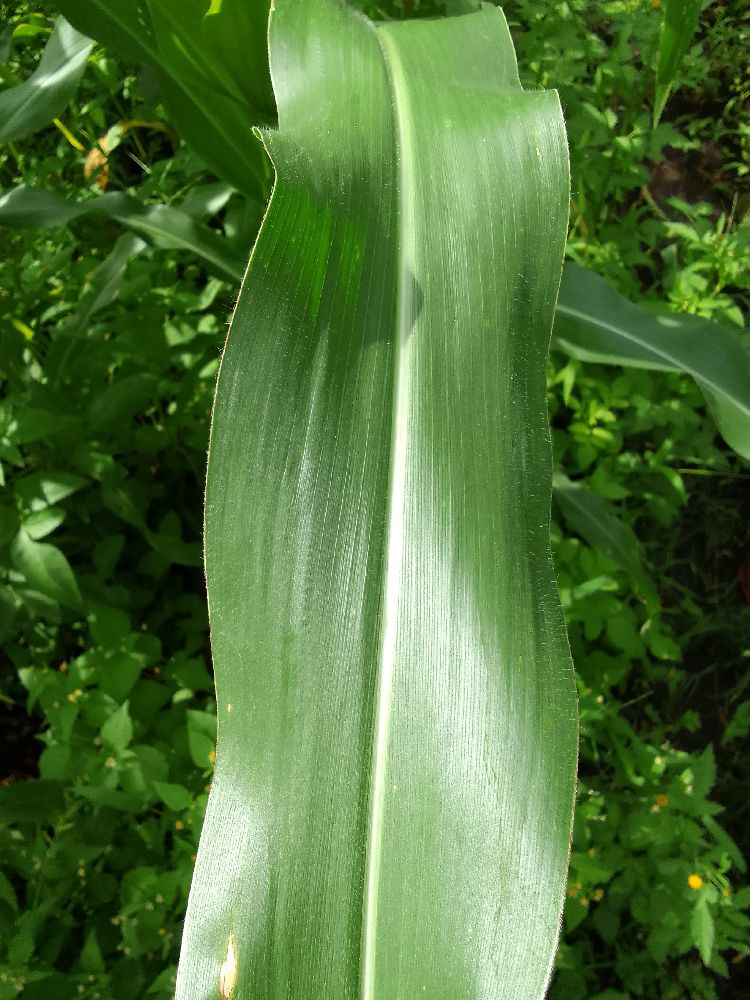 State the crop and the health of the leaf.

maize, healthy
